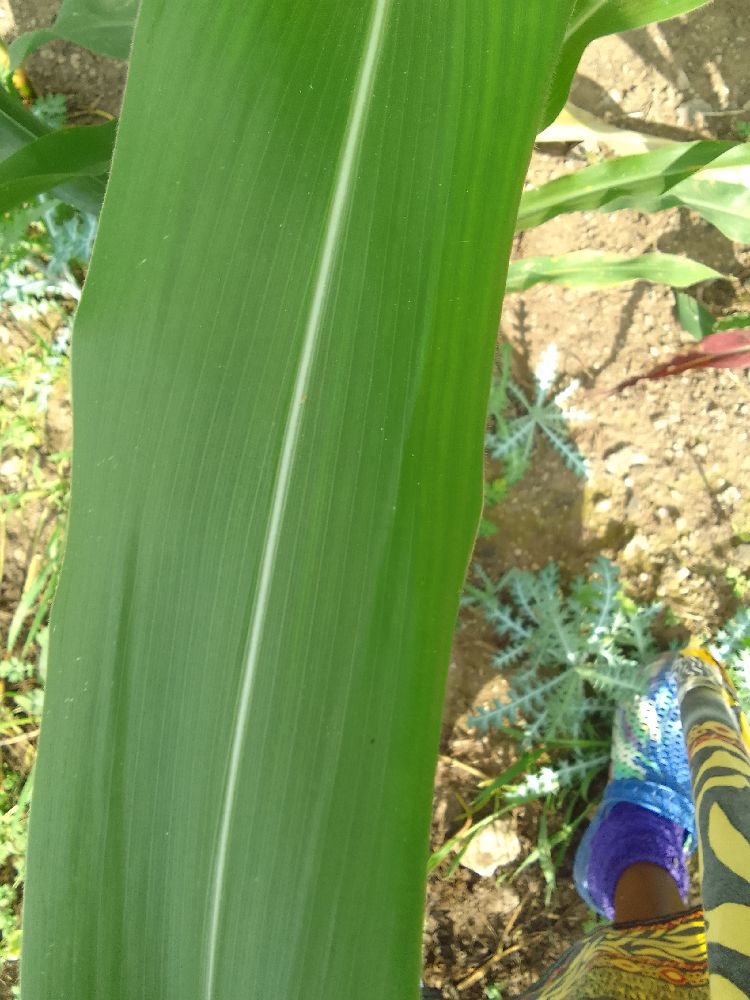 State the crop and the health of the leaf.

maize, healthy
